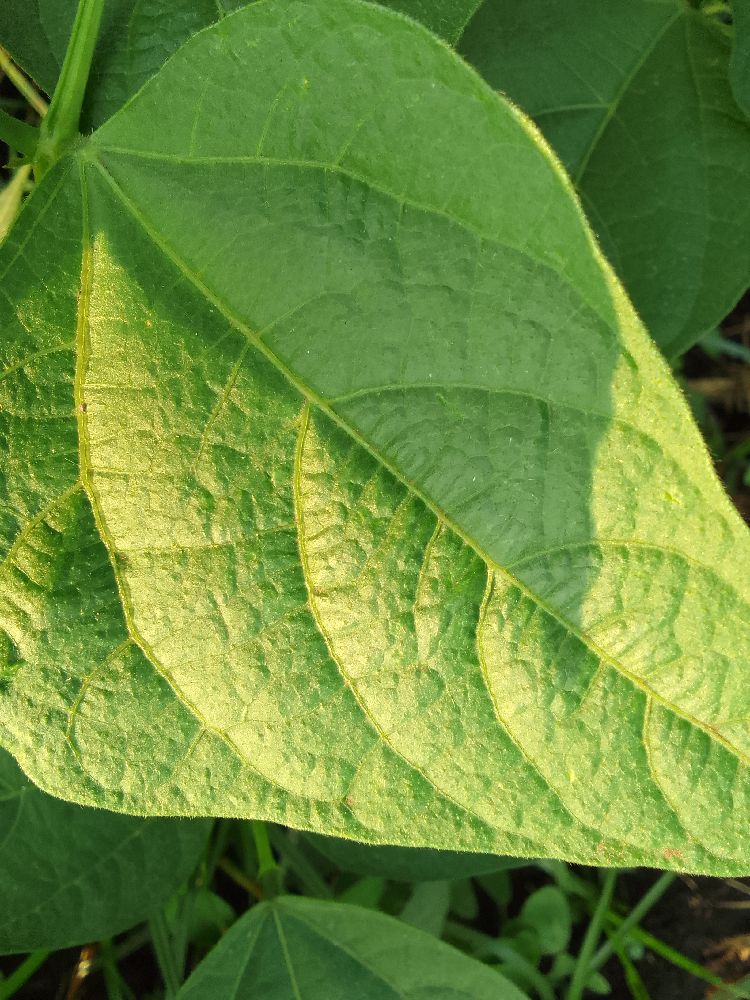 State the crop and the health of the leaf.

common bean, healthy
